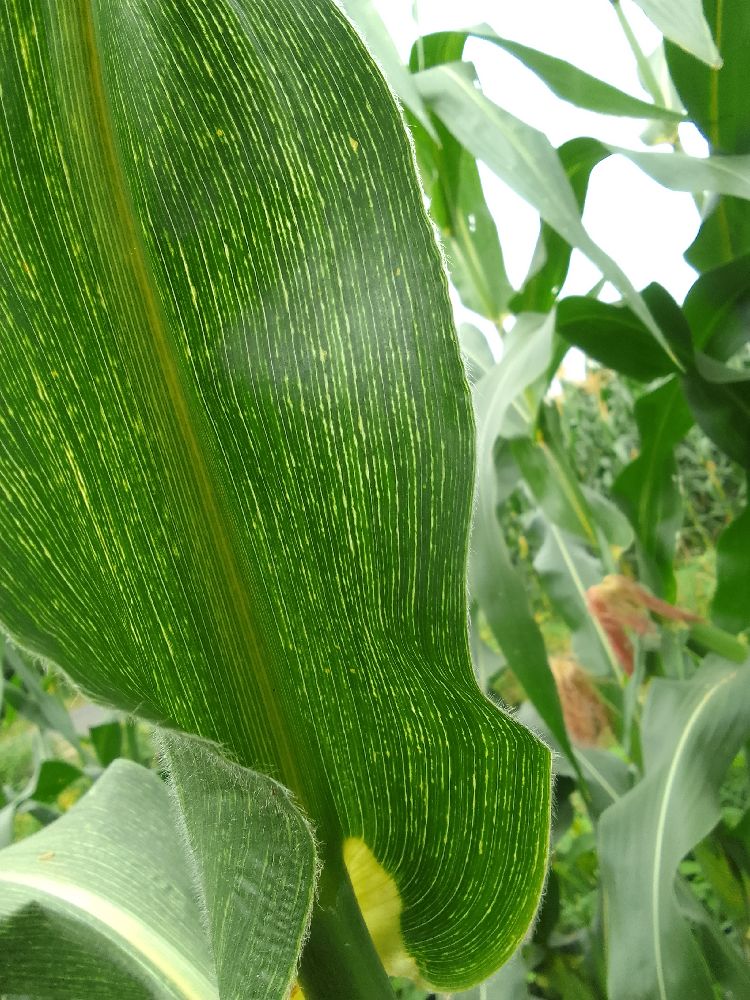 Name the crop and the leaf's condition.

maize, maize streak virus
